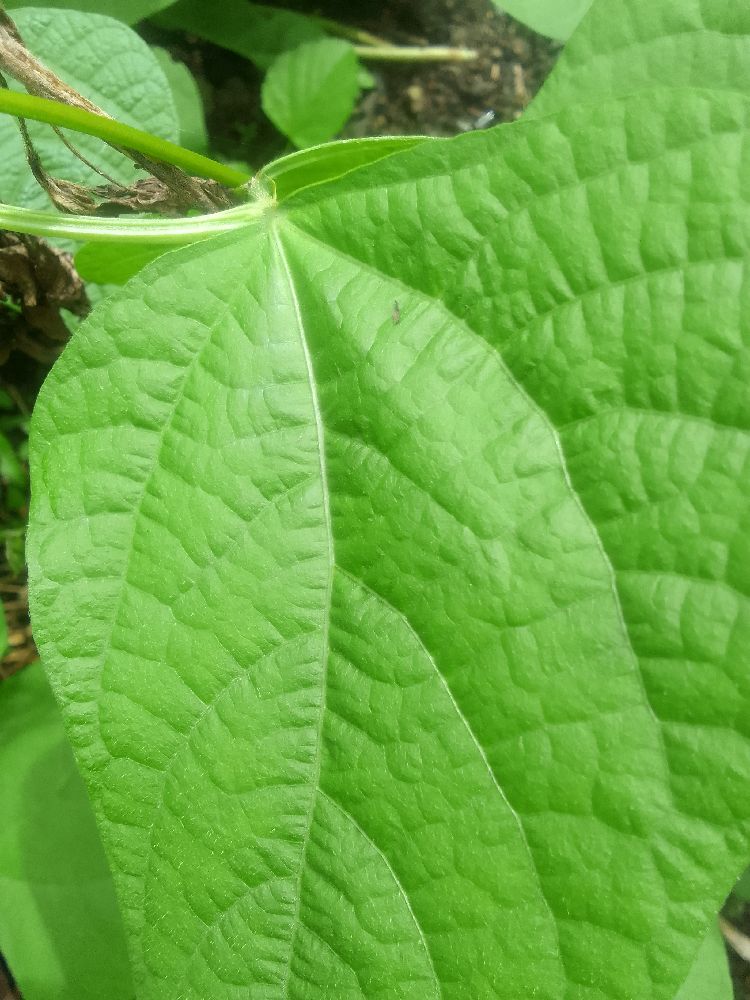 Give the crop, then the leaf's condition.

common bean, healthy
